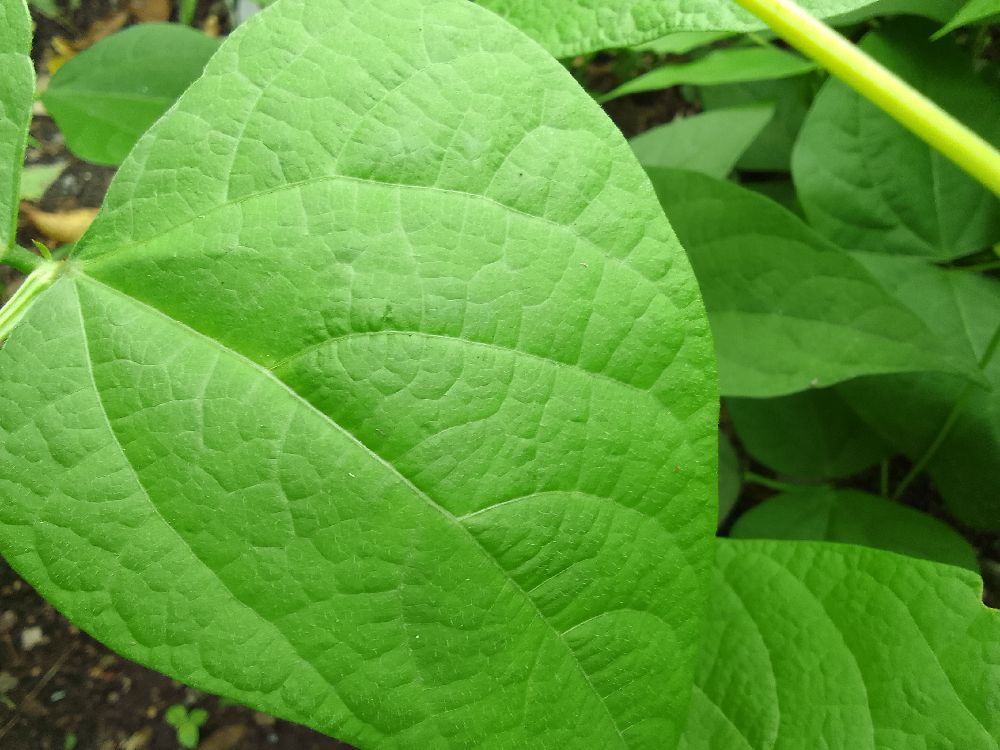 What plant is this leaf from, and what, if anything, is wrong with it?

common bean, healthy
